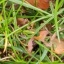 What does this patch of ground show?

grass
